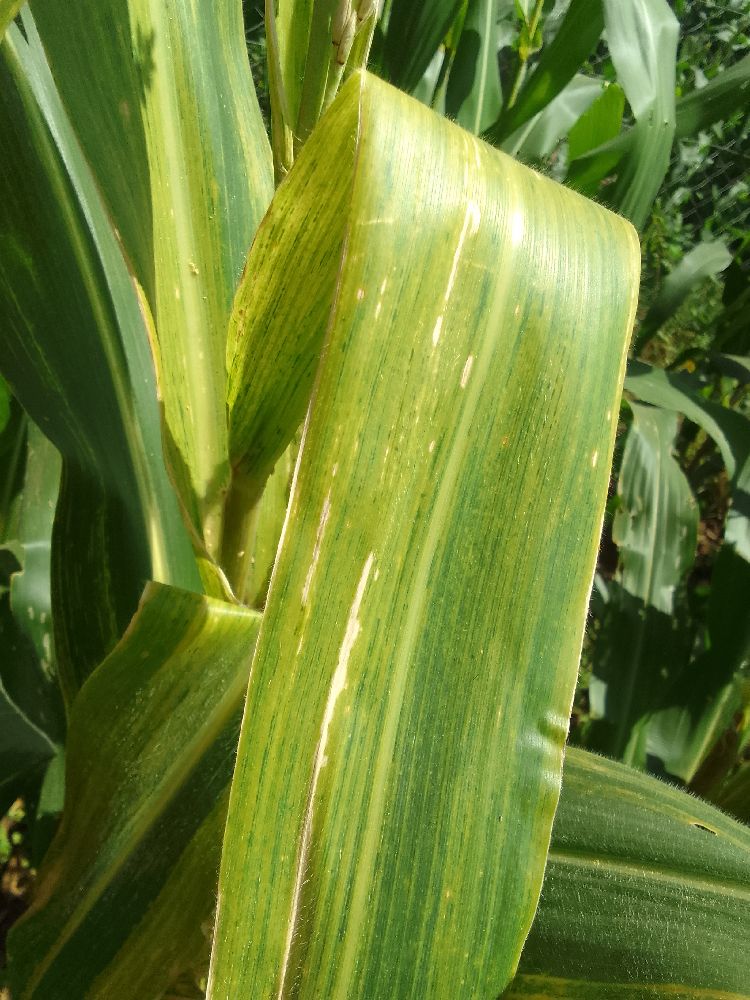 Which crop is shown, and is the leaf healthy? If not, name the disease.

maize, maize lethal necrosis
